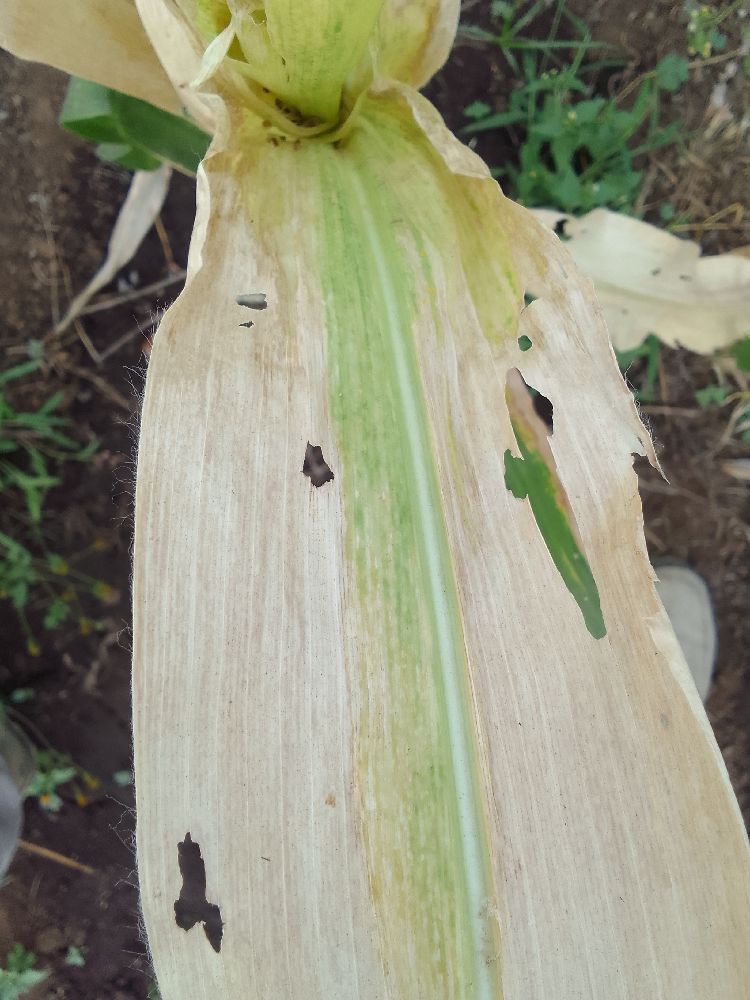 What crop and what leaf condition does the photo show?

maize, maize lethal necrosis
